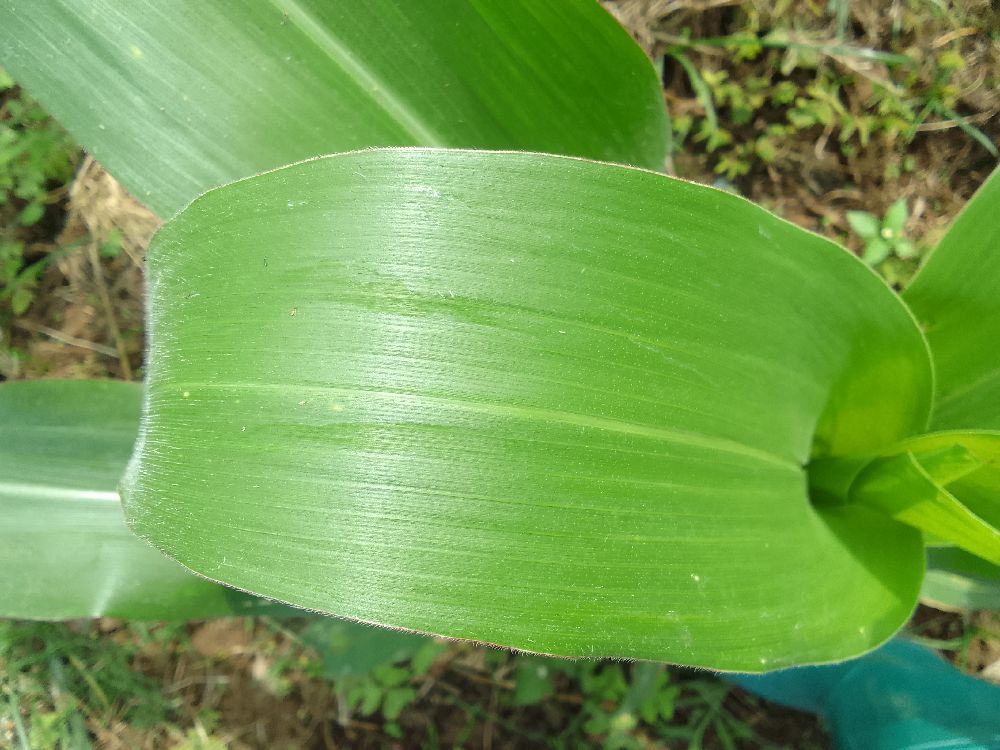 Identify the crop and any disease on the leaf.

maize, healthy
